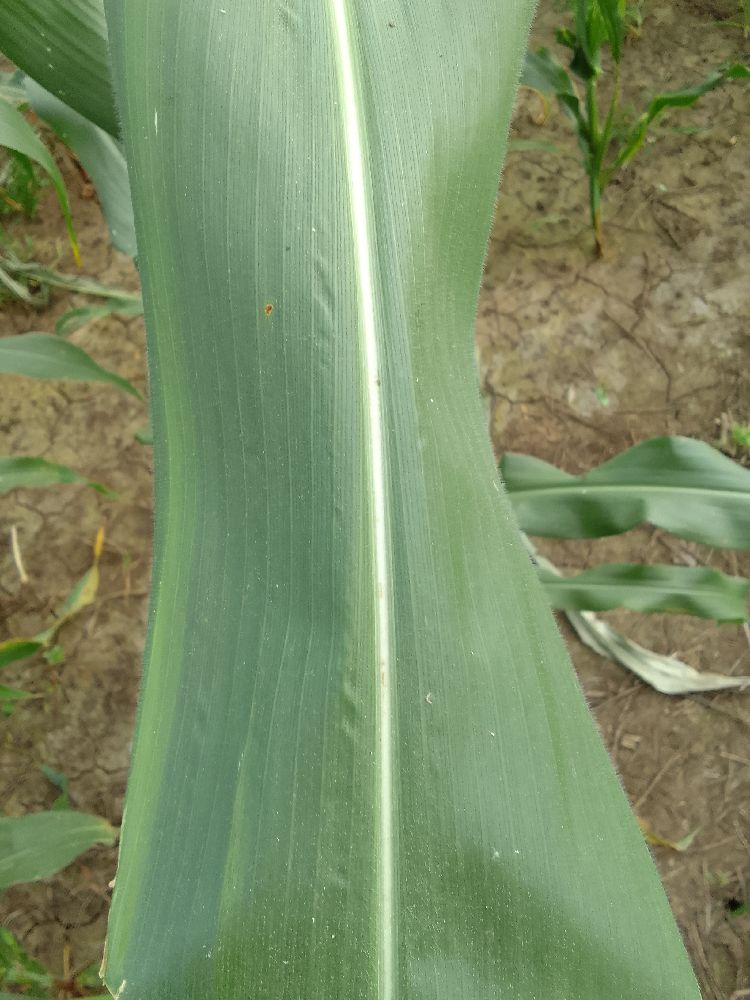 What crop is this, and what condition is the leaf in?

maize, healthy
